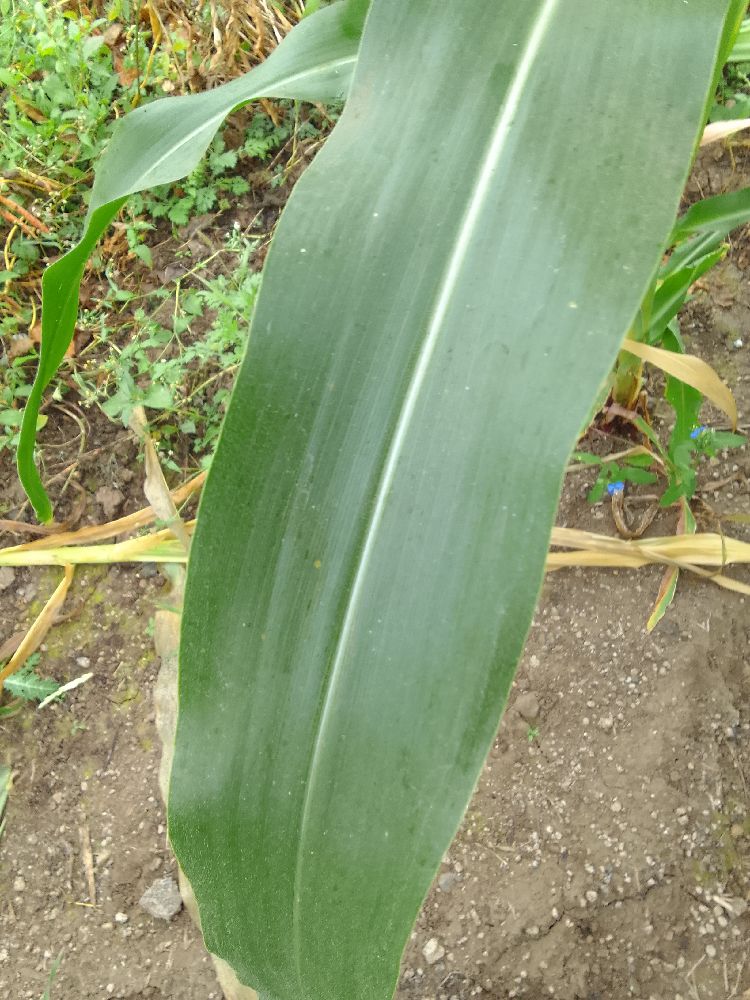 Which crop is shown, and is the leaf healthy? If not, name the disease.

maize, healthy
